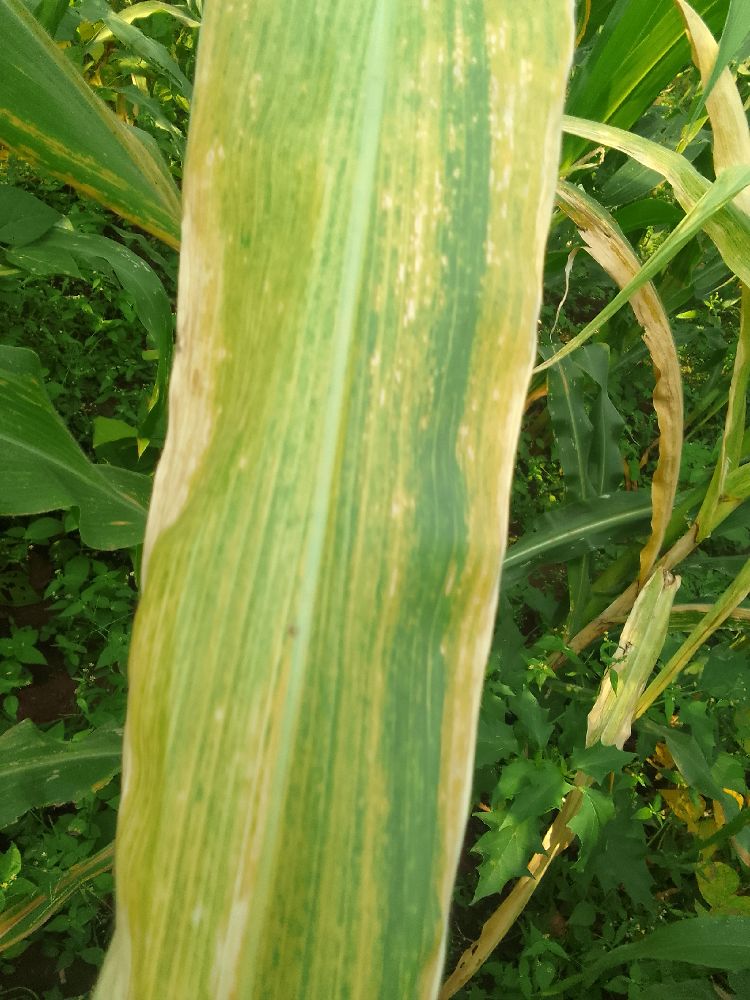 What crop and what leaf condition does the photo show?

maize, maize lethal necrosis
